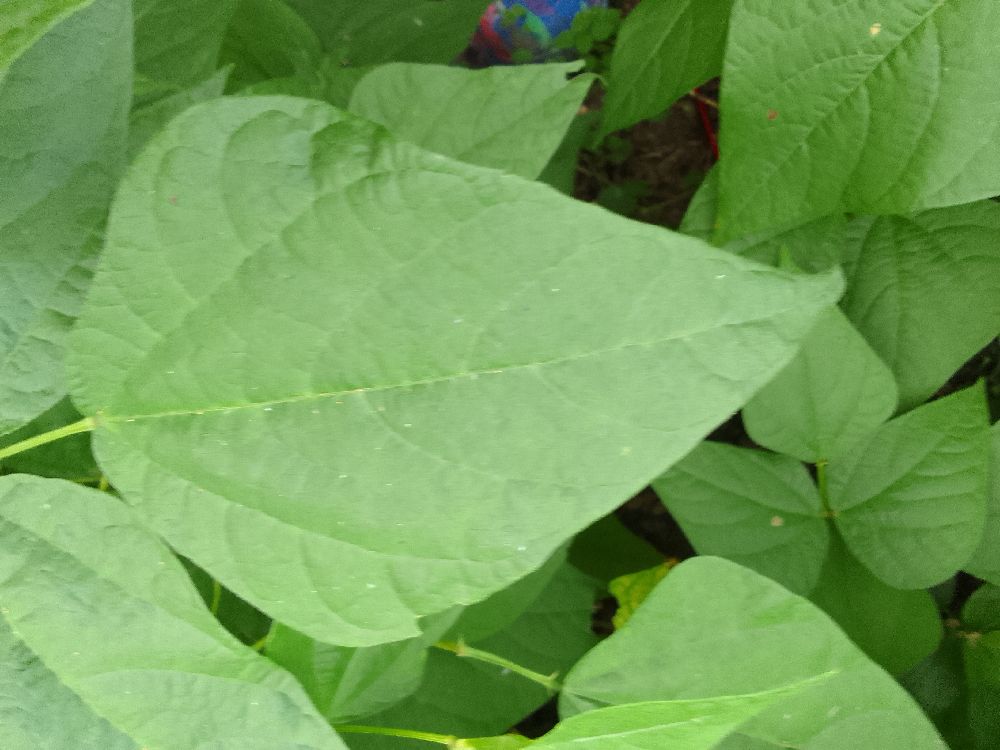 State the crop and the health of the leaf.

common bean, healthy
